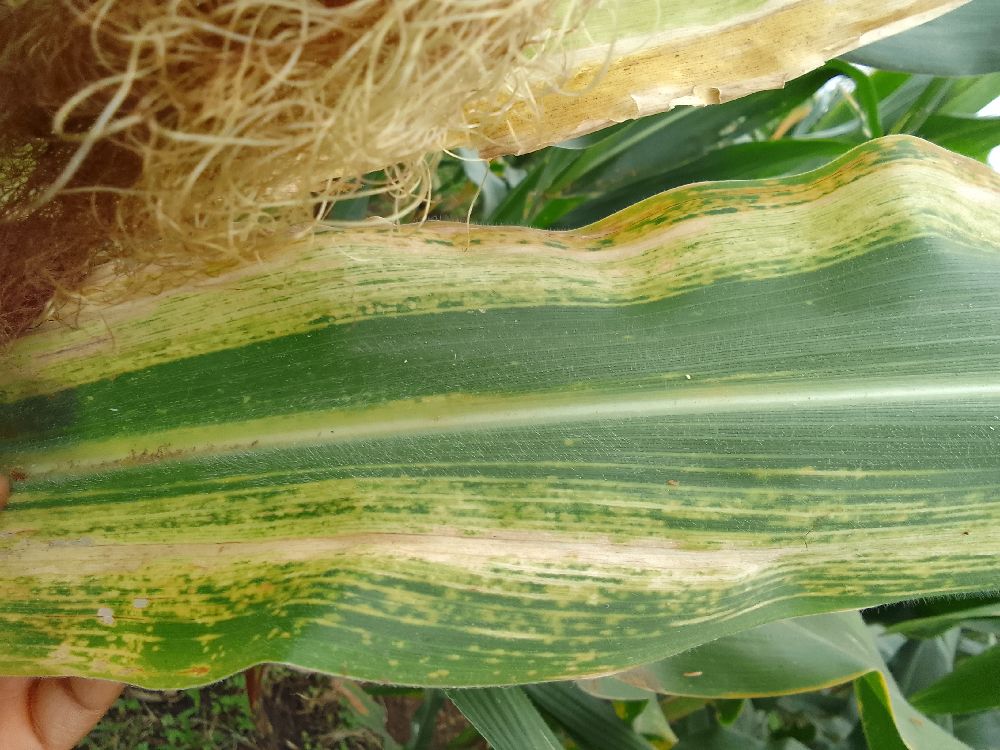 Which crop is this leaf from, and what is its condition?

maize, maize lethal necrosis
